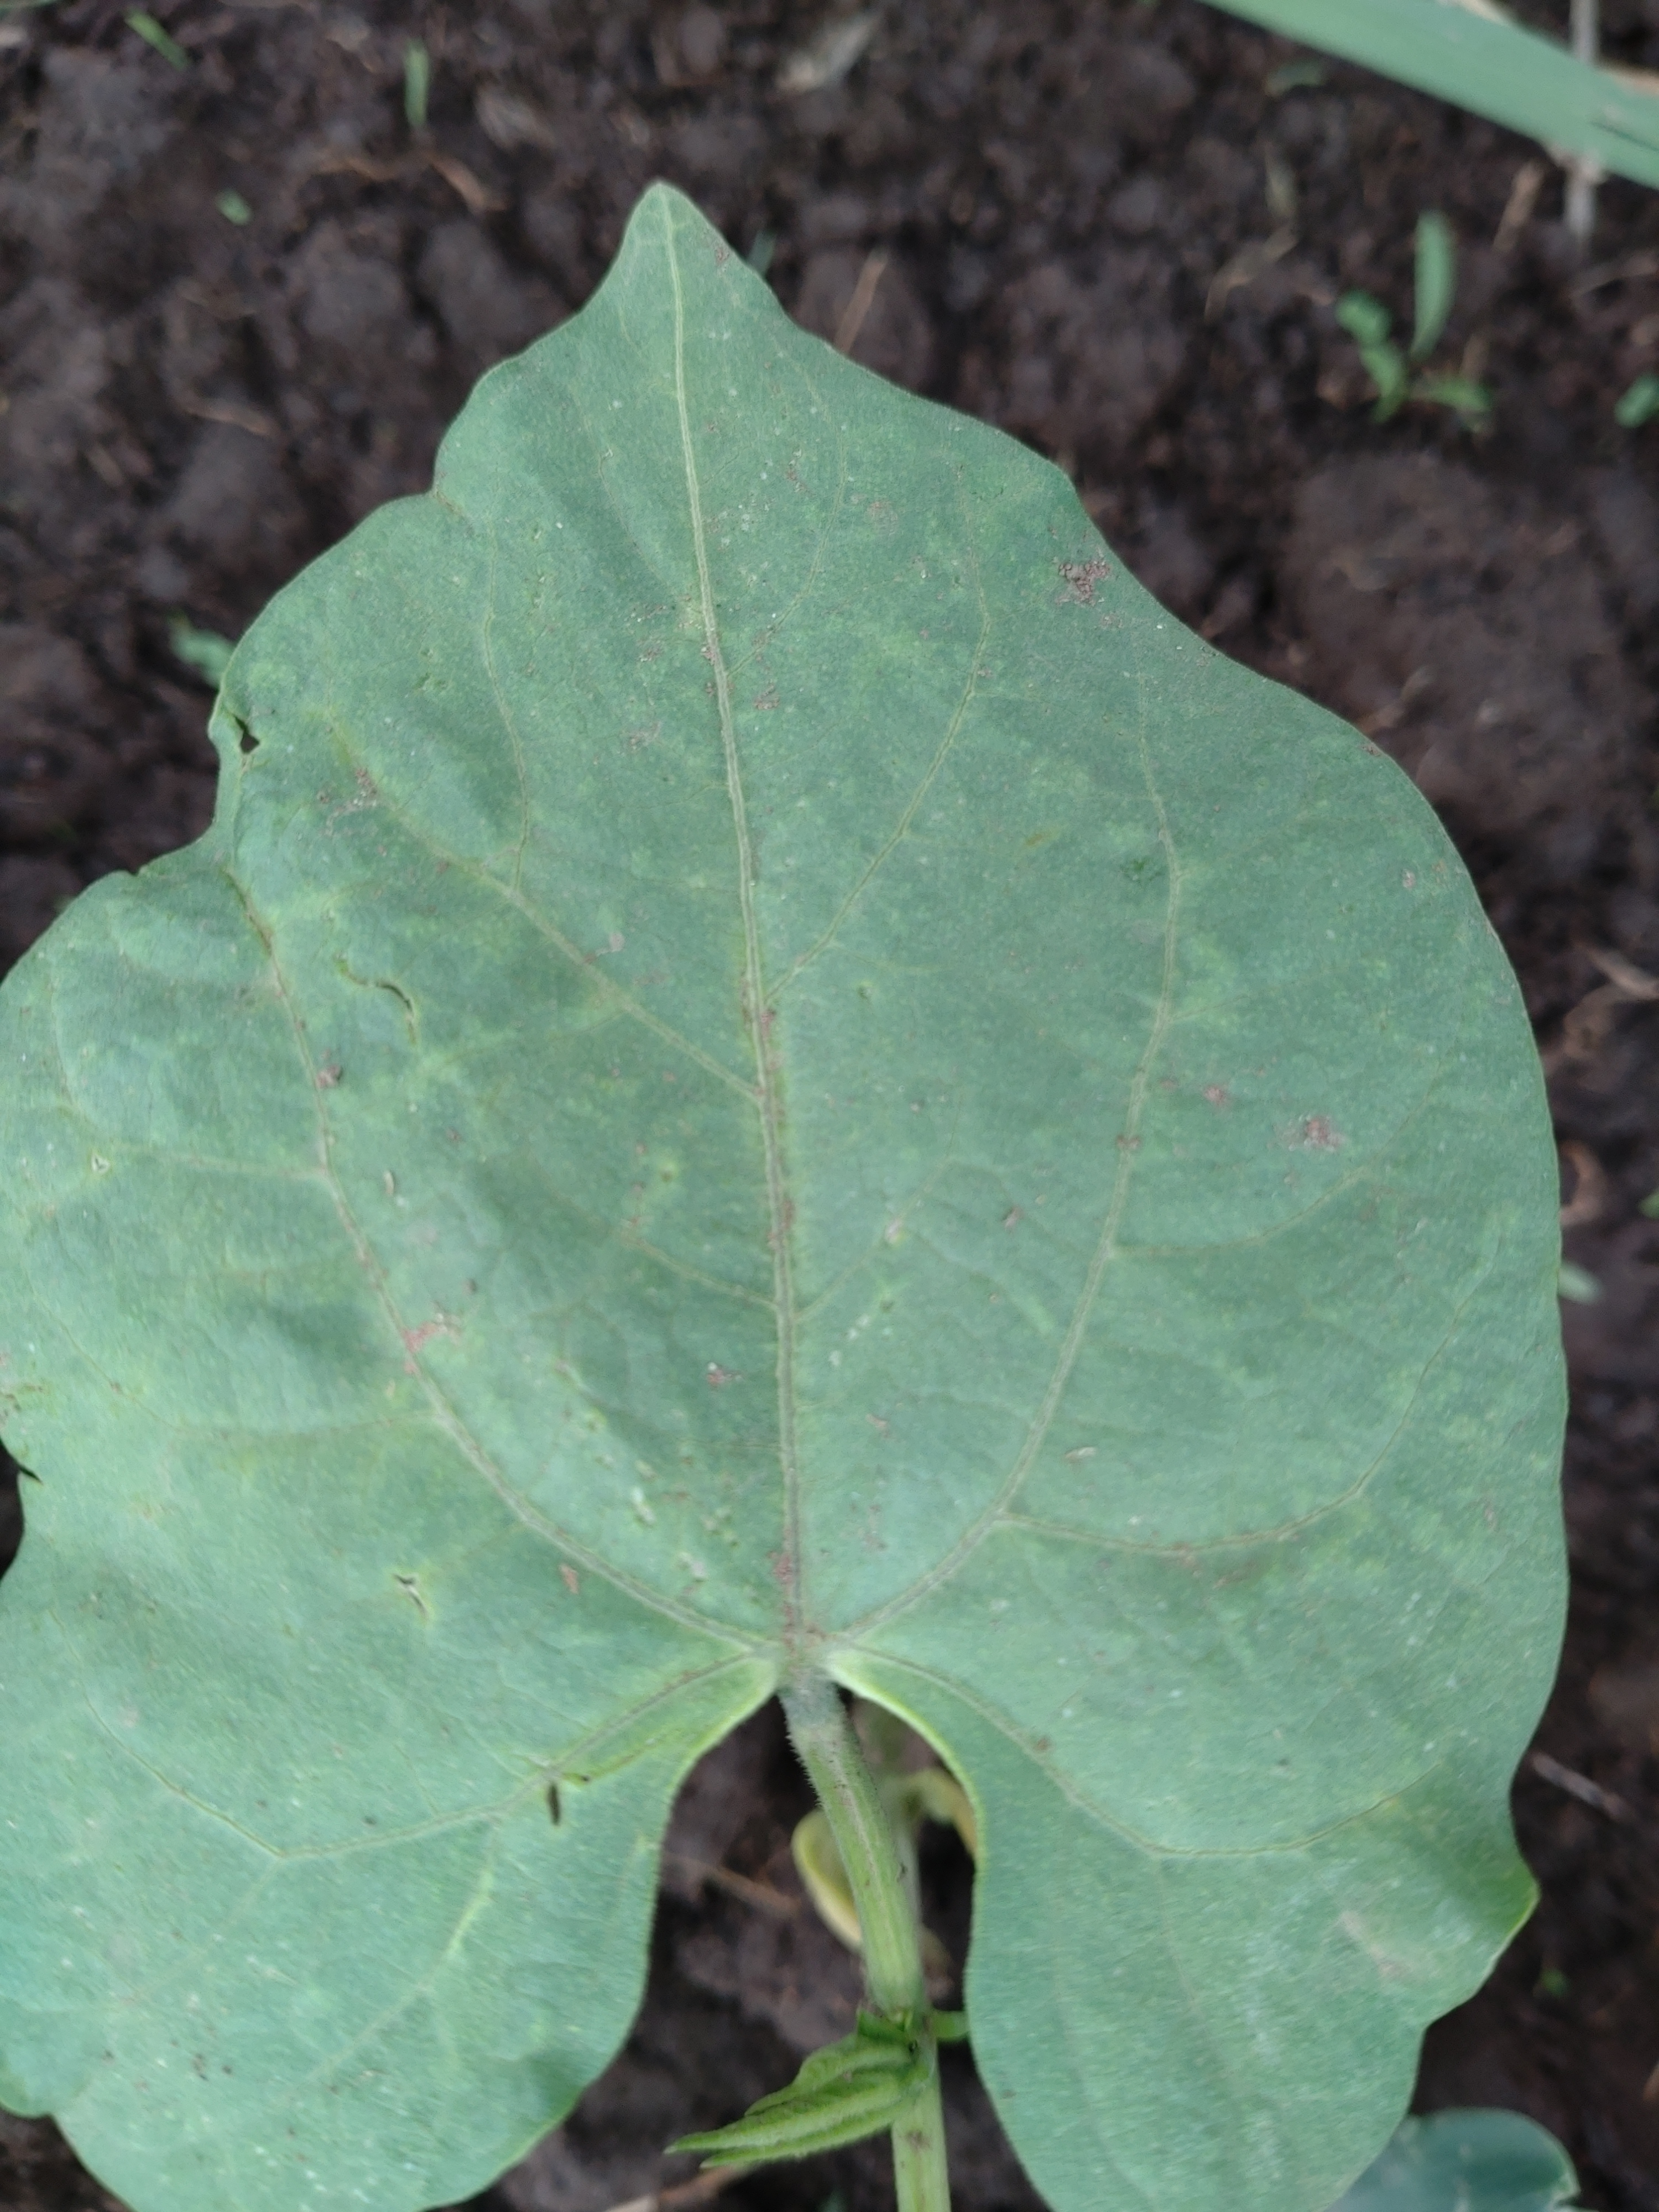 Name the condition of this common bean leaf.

healthy
